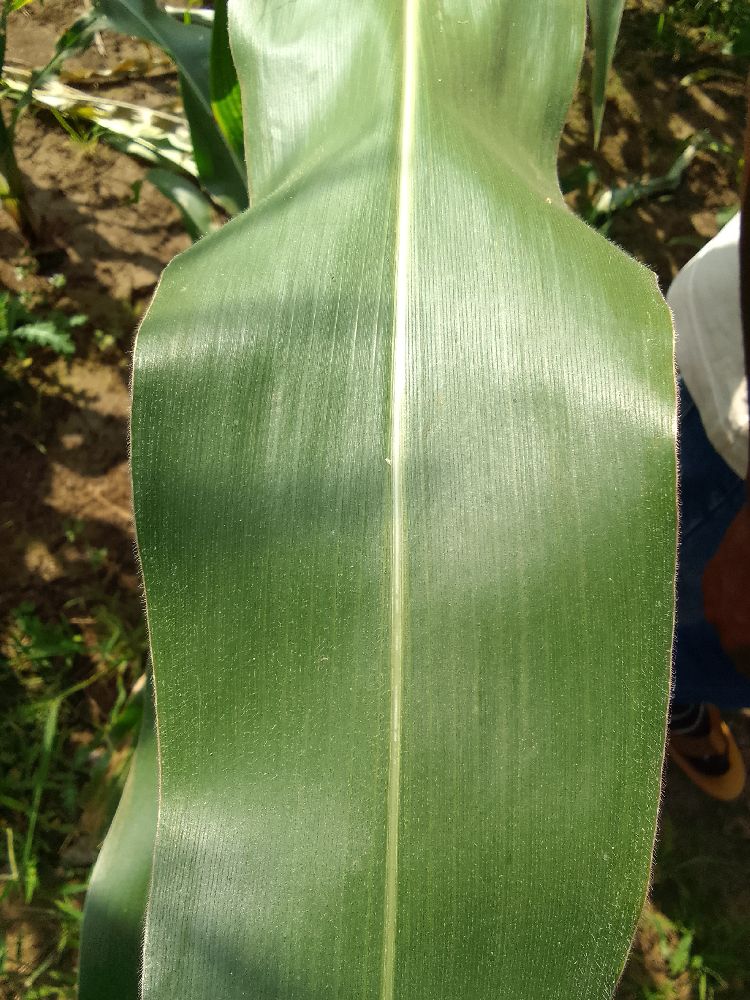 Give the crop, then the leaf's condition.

maize, healthy
